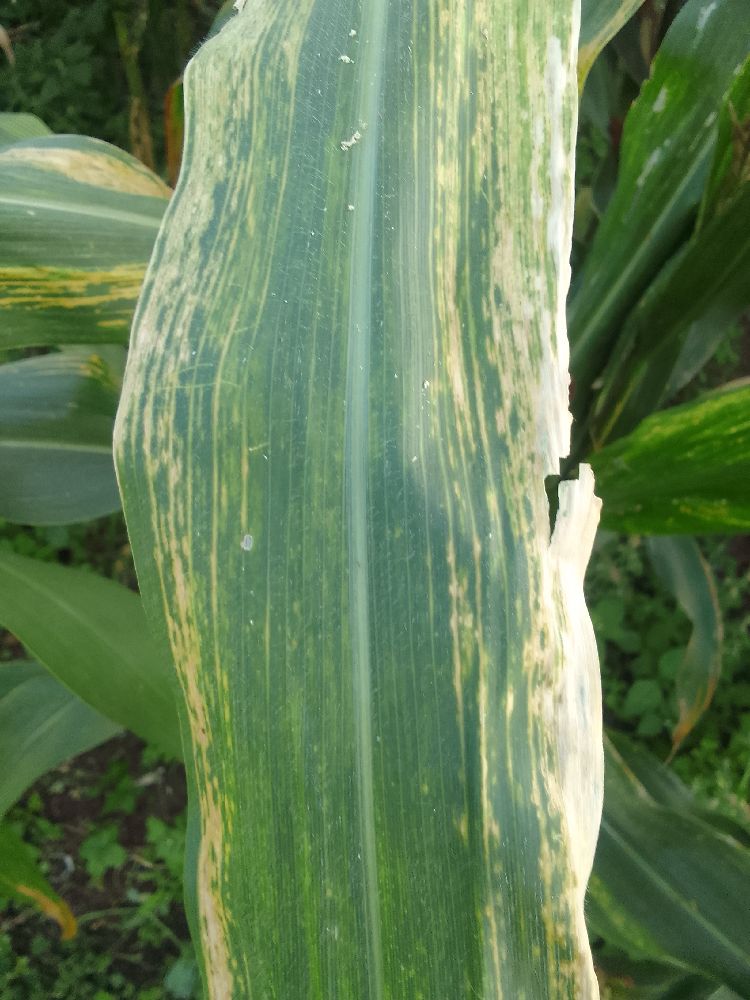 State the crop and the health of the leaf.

maize, maize lethal necrosis
